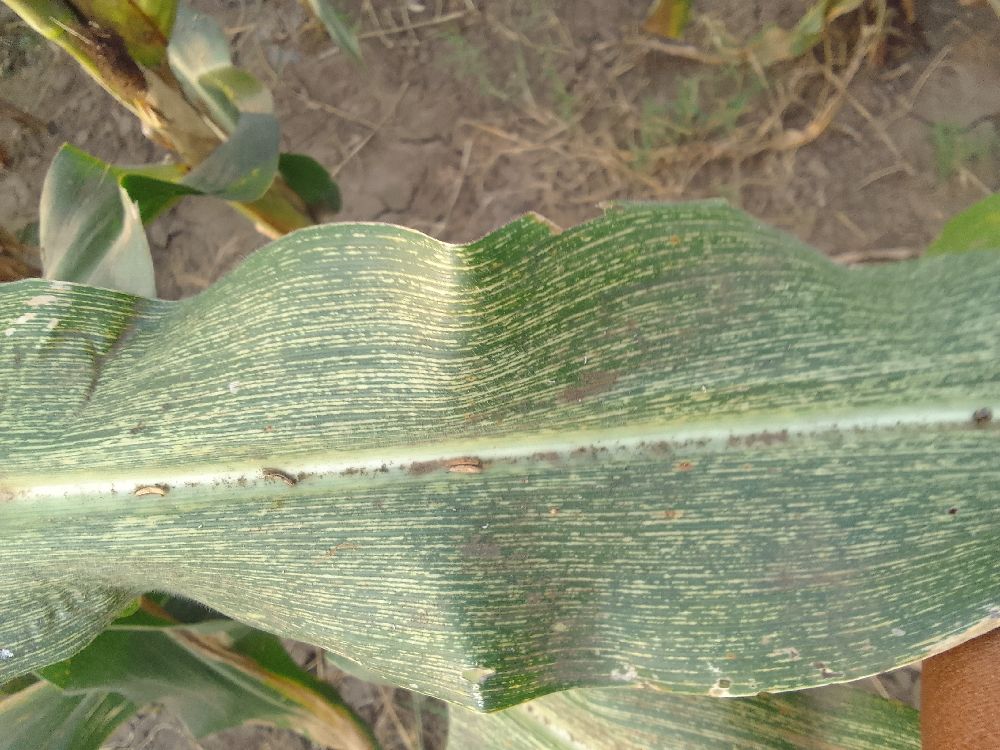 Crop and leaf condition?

maize, maize streak virus
